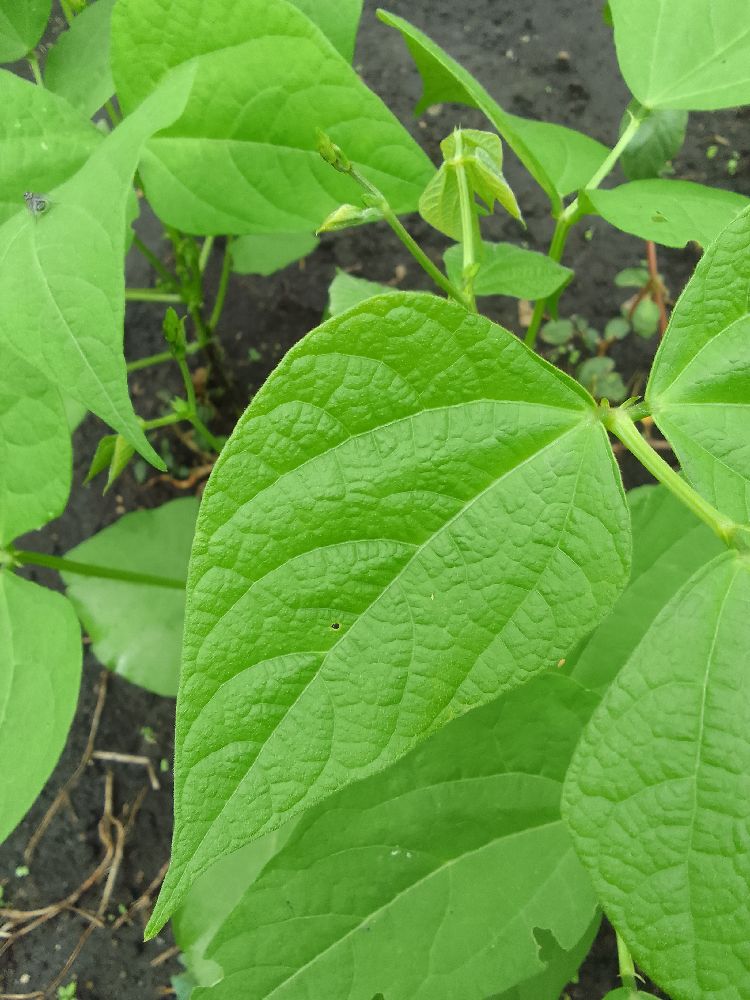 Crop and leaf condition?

common bean, healthy
